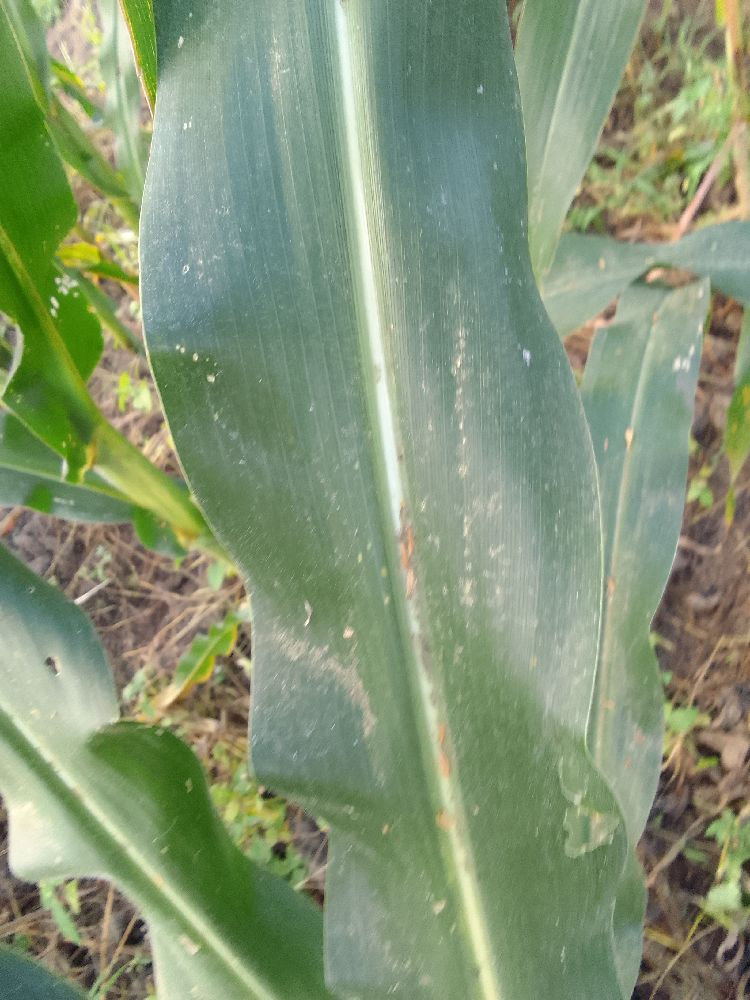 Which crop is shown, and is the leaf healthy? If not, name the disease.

maize, healthy
